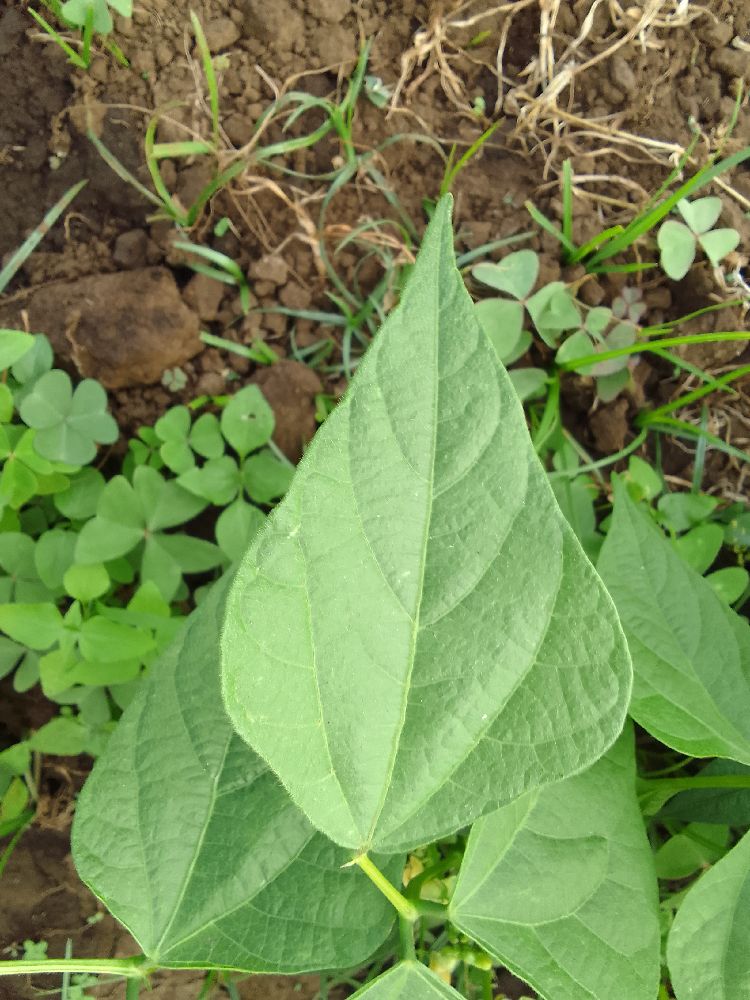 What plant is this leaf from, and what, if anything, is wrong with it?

common bean, healthy
